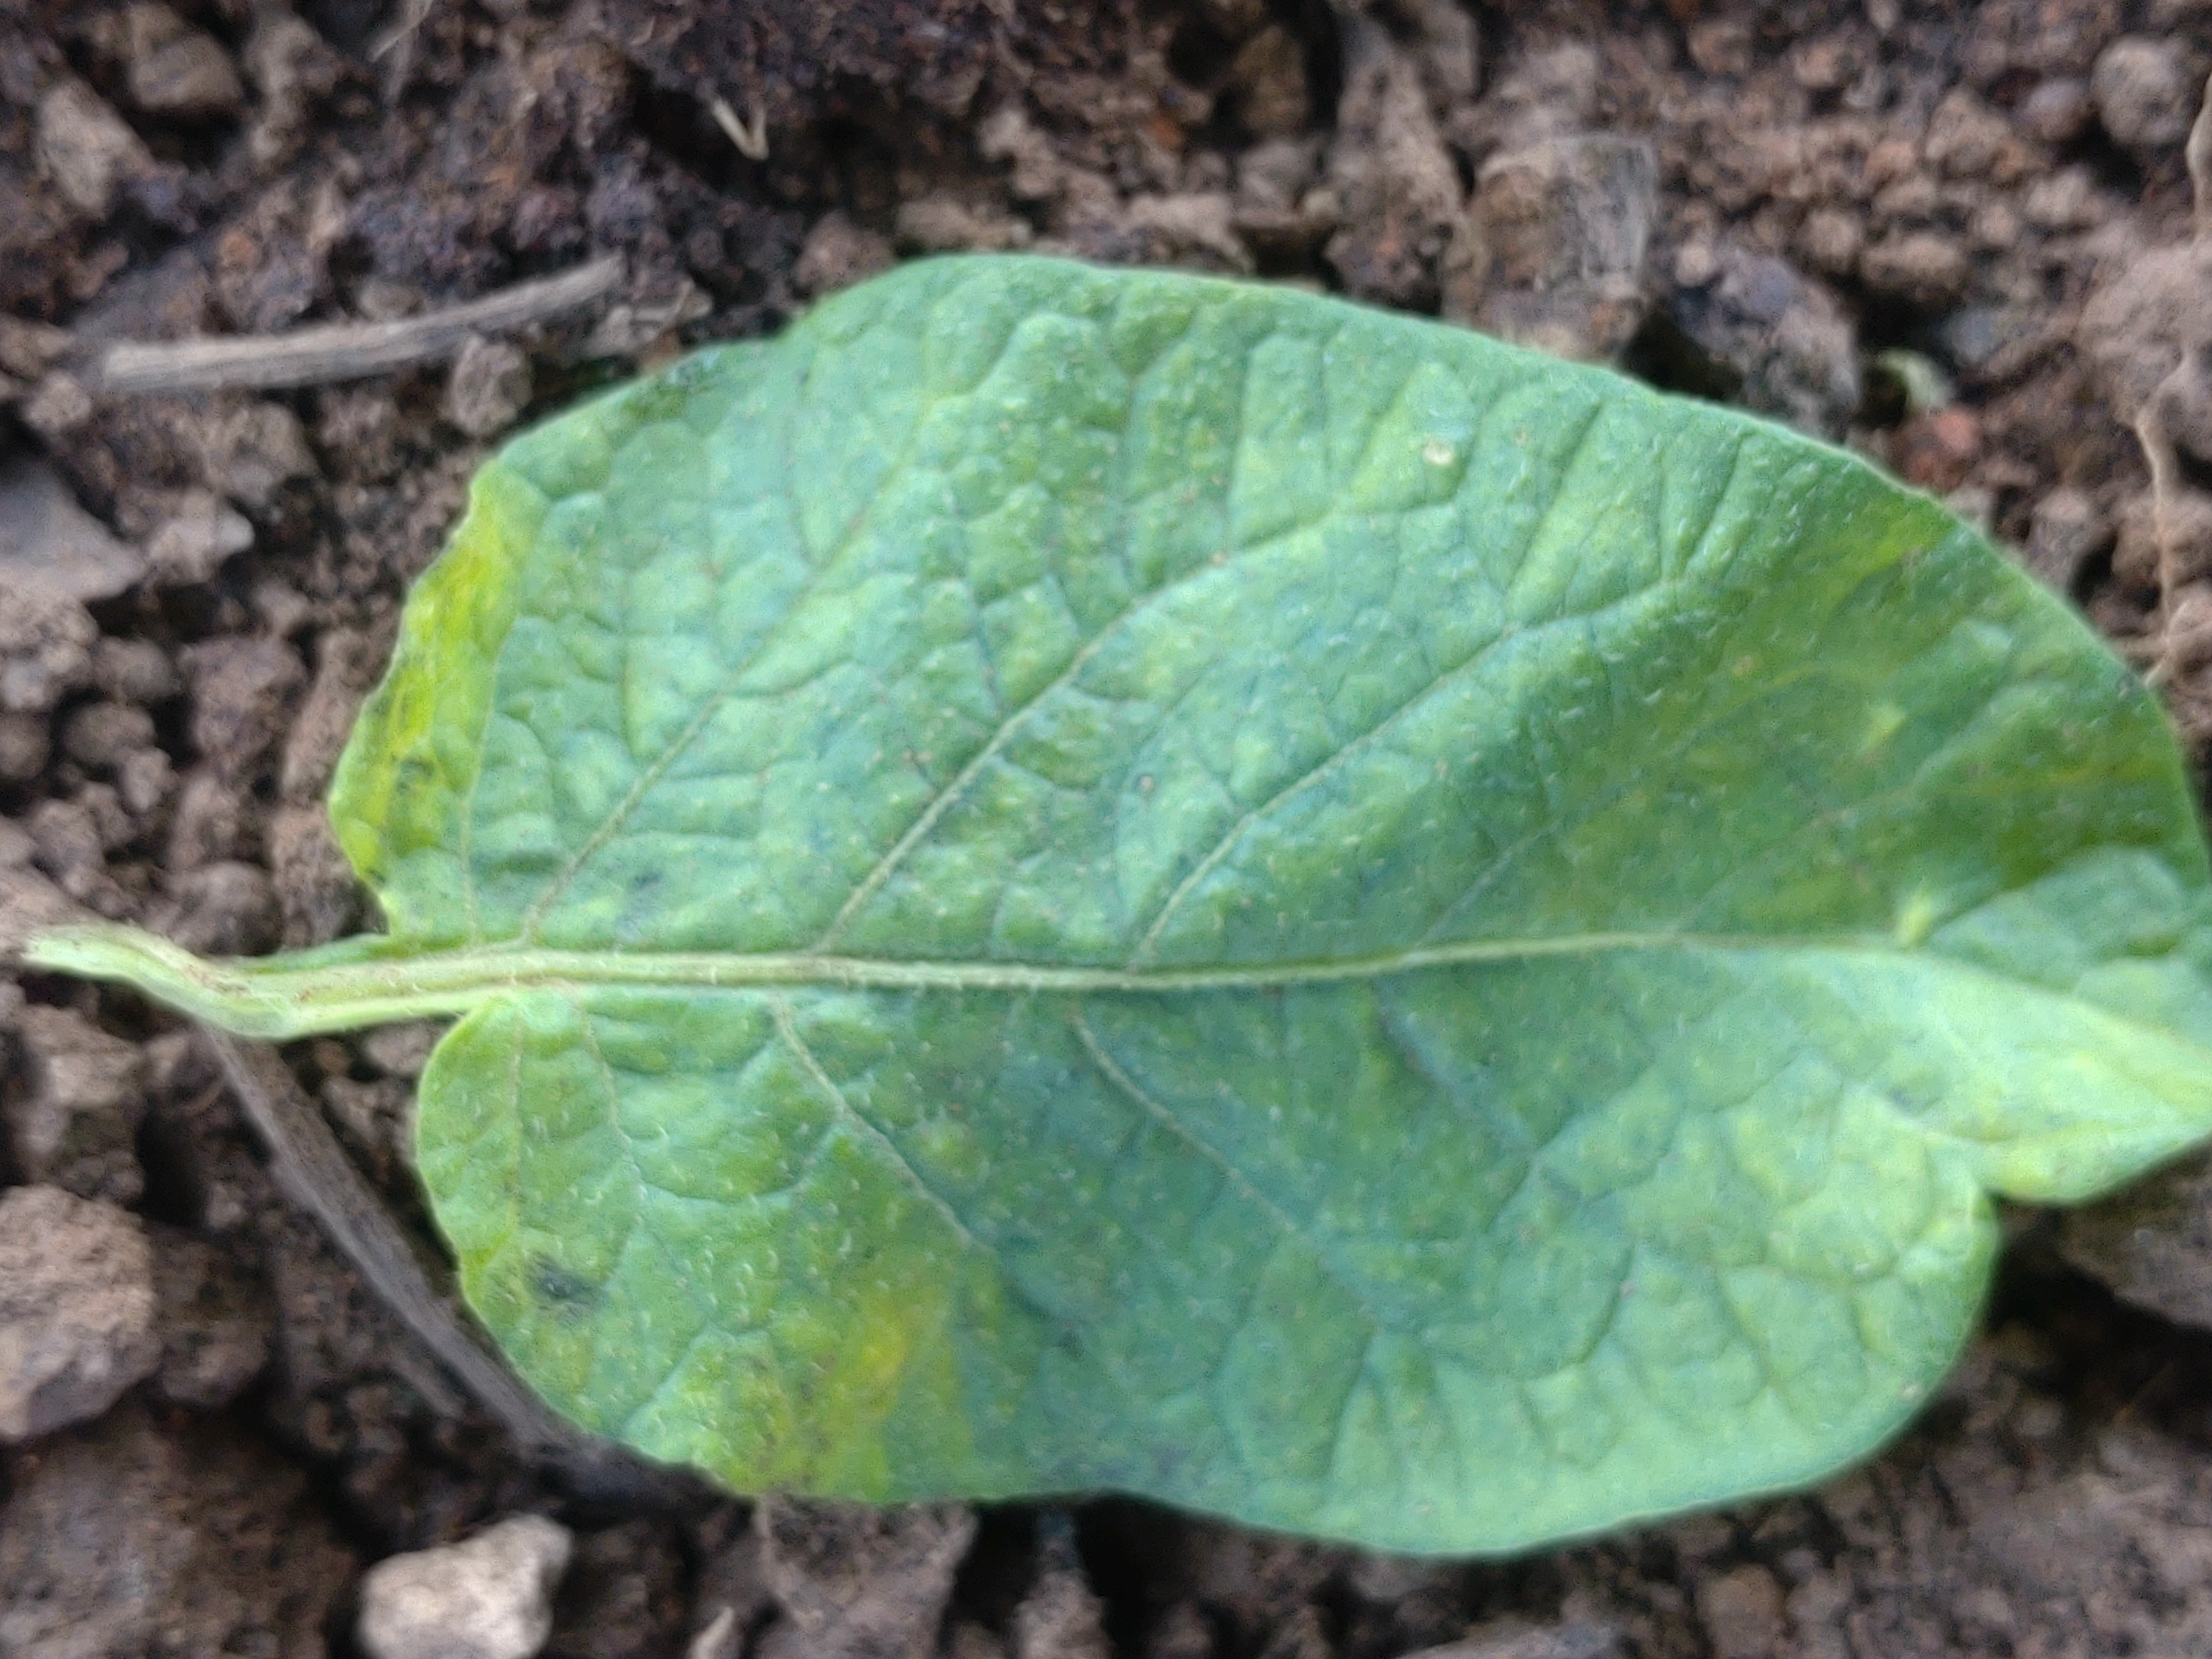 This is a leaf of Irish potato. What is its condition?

late blight
